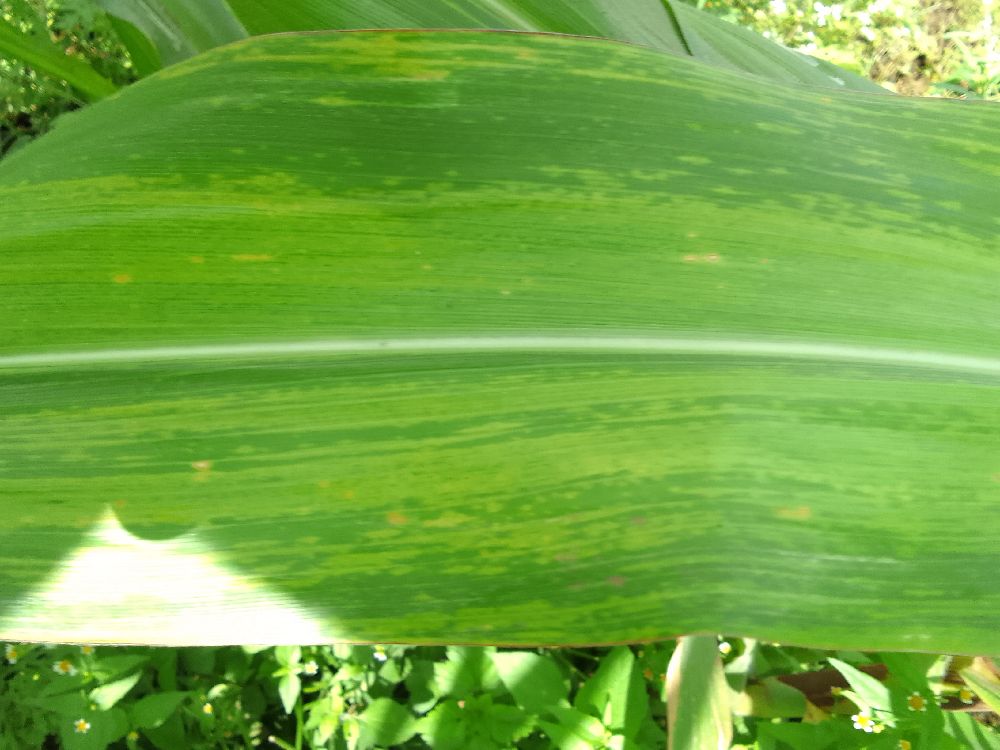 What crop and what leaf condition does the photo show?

maize, maize lethal necrosis
